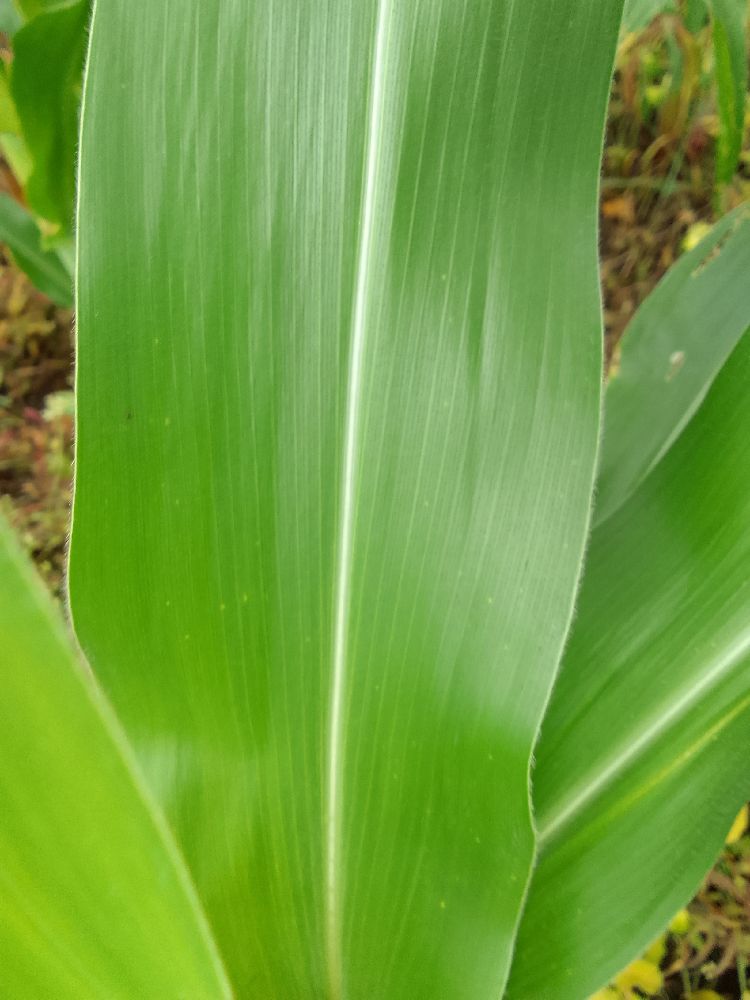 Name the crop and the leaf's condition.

maize, healthy
